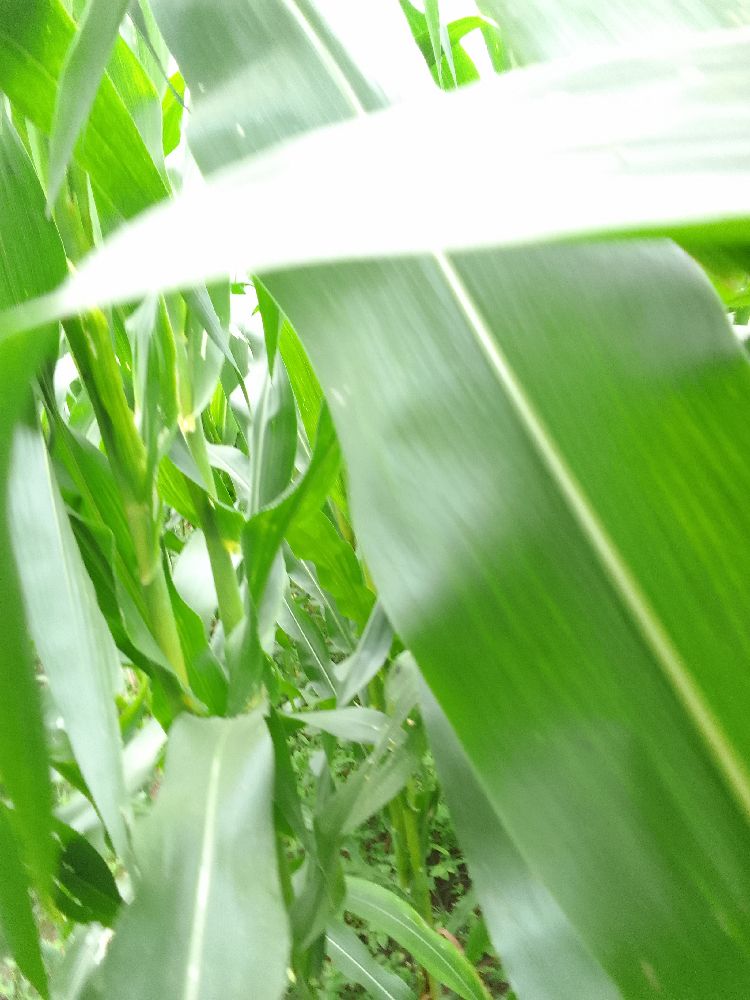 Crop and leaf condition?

maize, healthy
